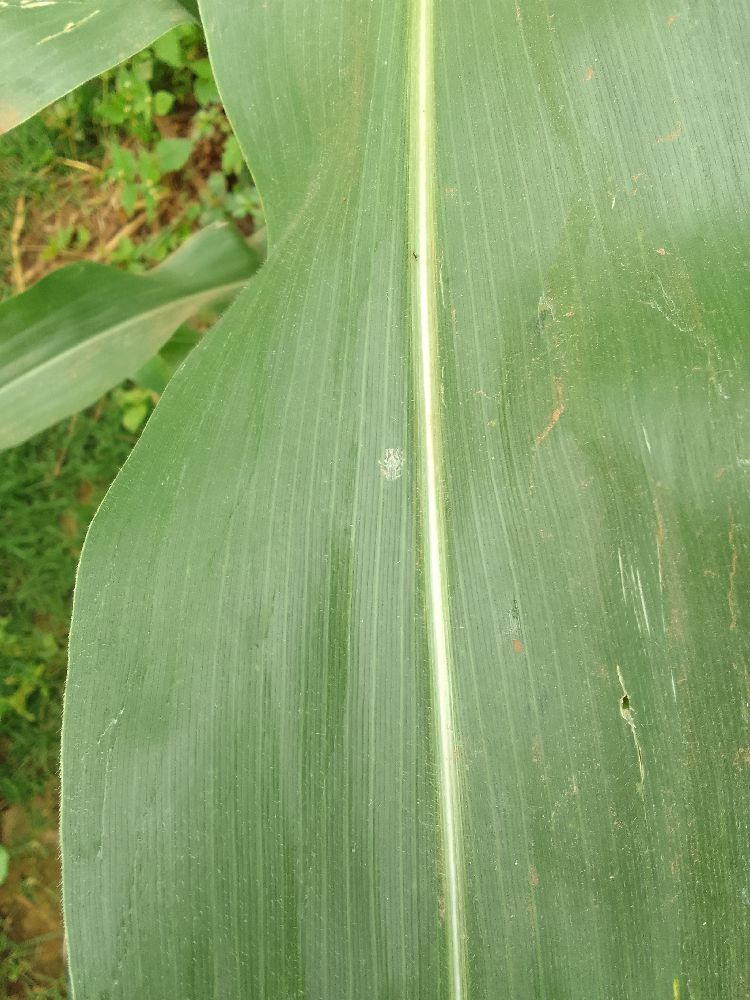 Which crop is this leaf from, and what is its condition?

maize, healthy
